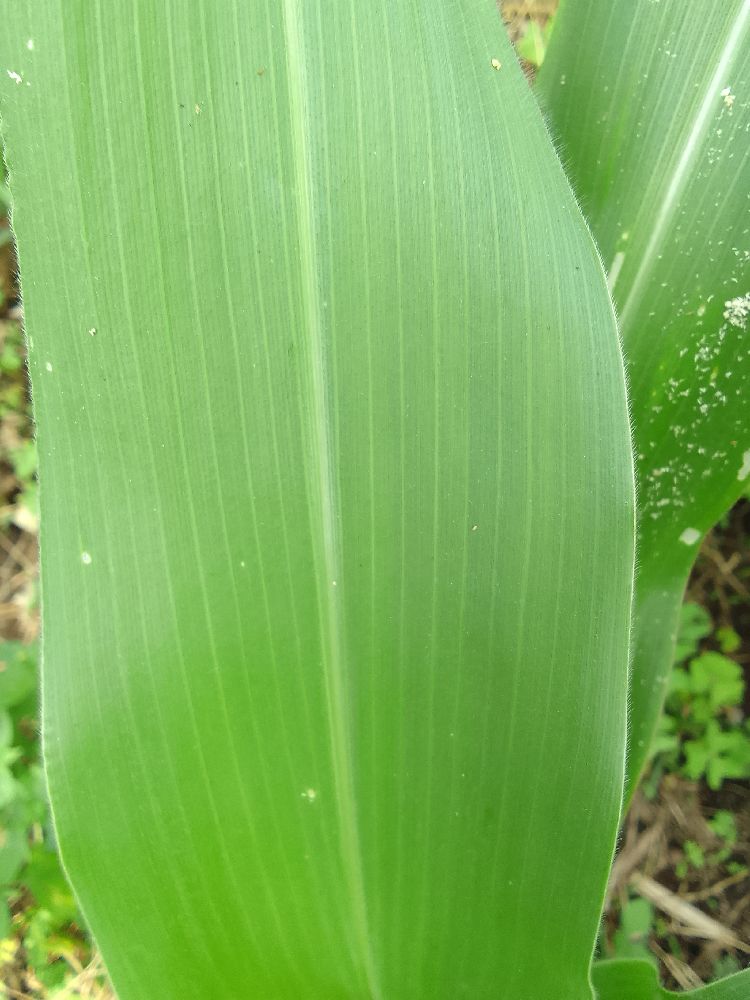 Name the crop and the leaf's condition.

maize, healthy
